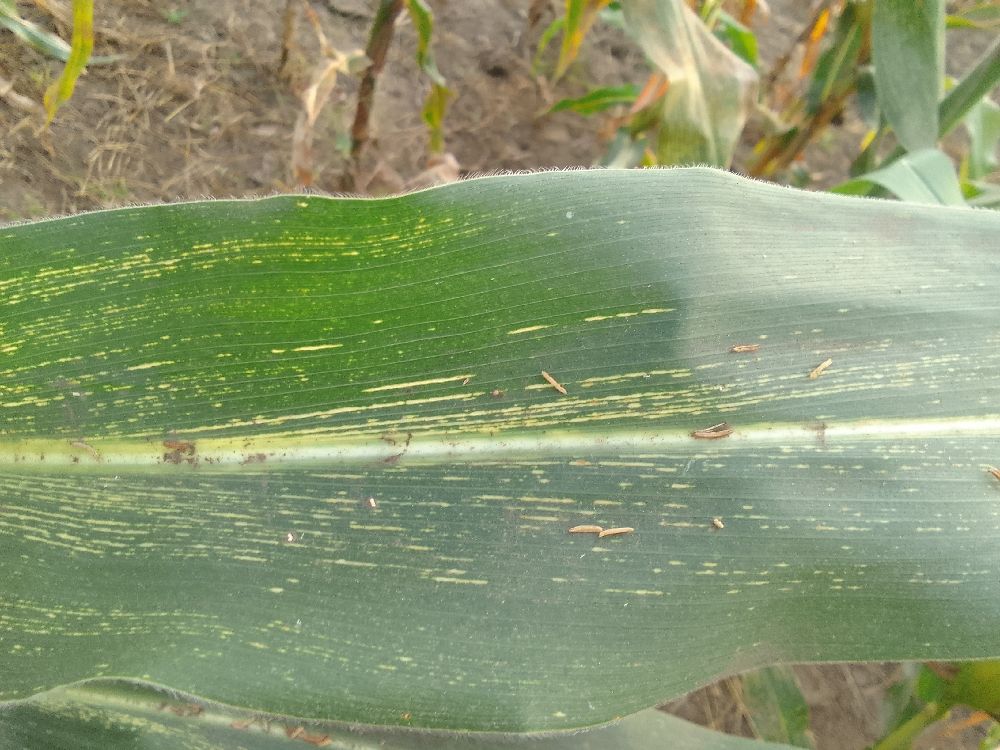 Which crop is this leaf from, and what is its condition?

maize, maize streak virus
